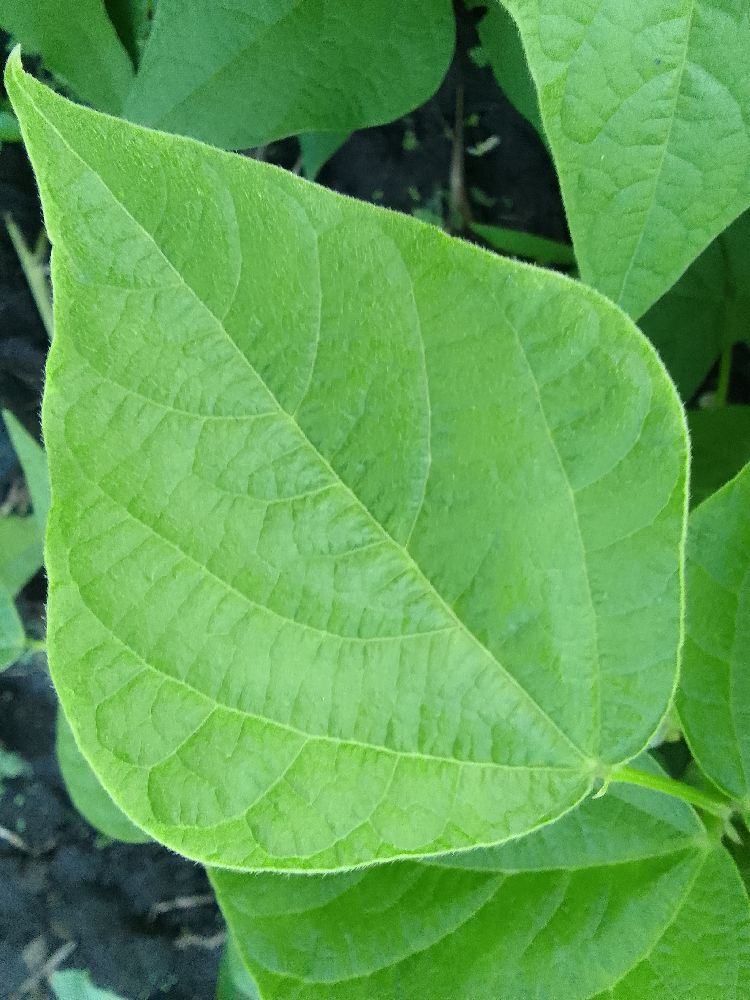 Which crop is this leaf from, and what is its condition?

common bean, healthy
